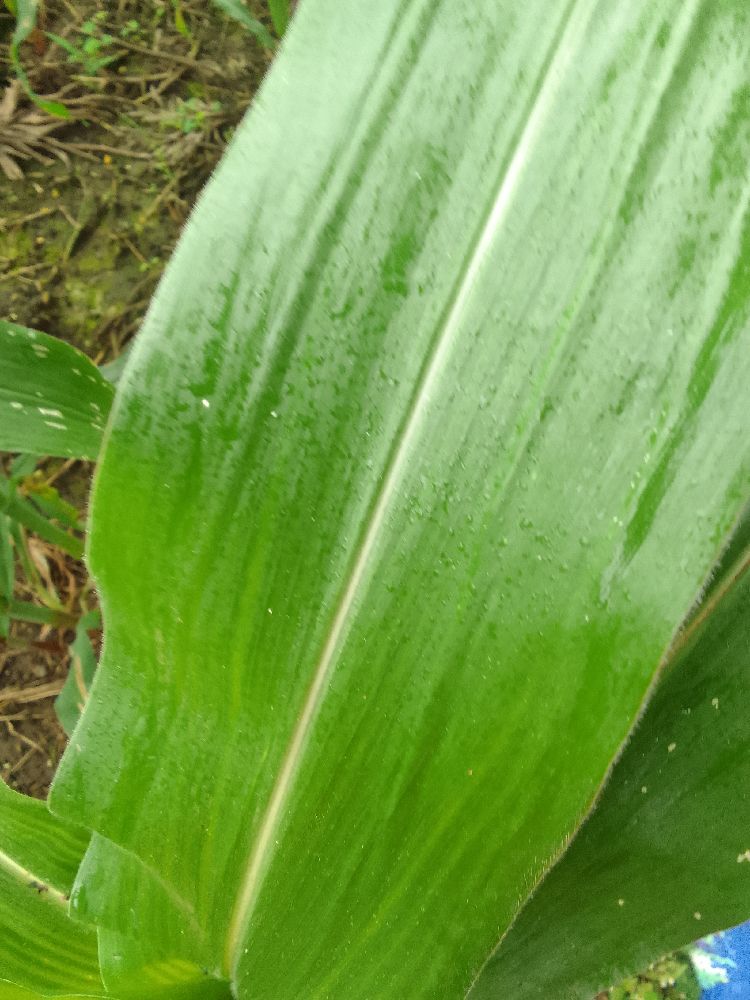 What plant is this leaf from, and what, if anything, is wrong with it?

maize, healthy
